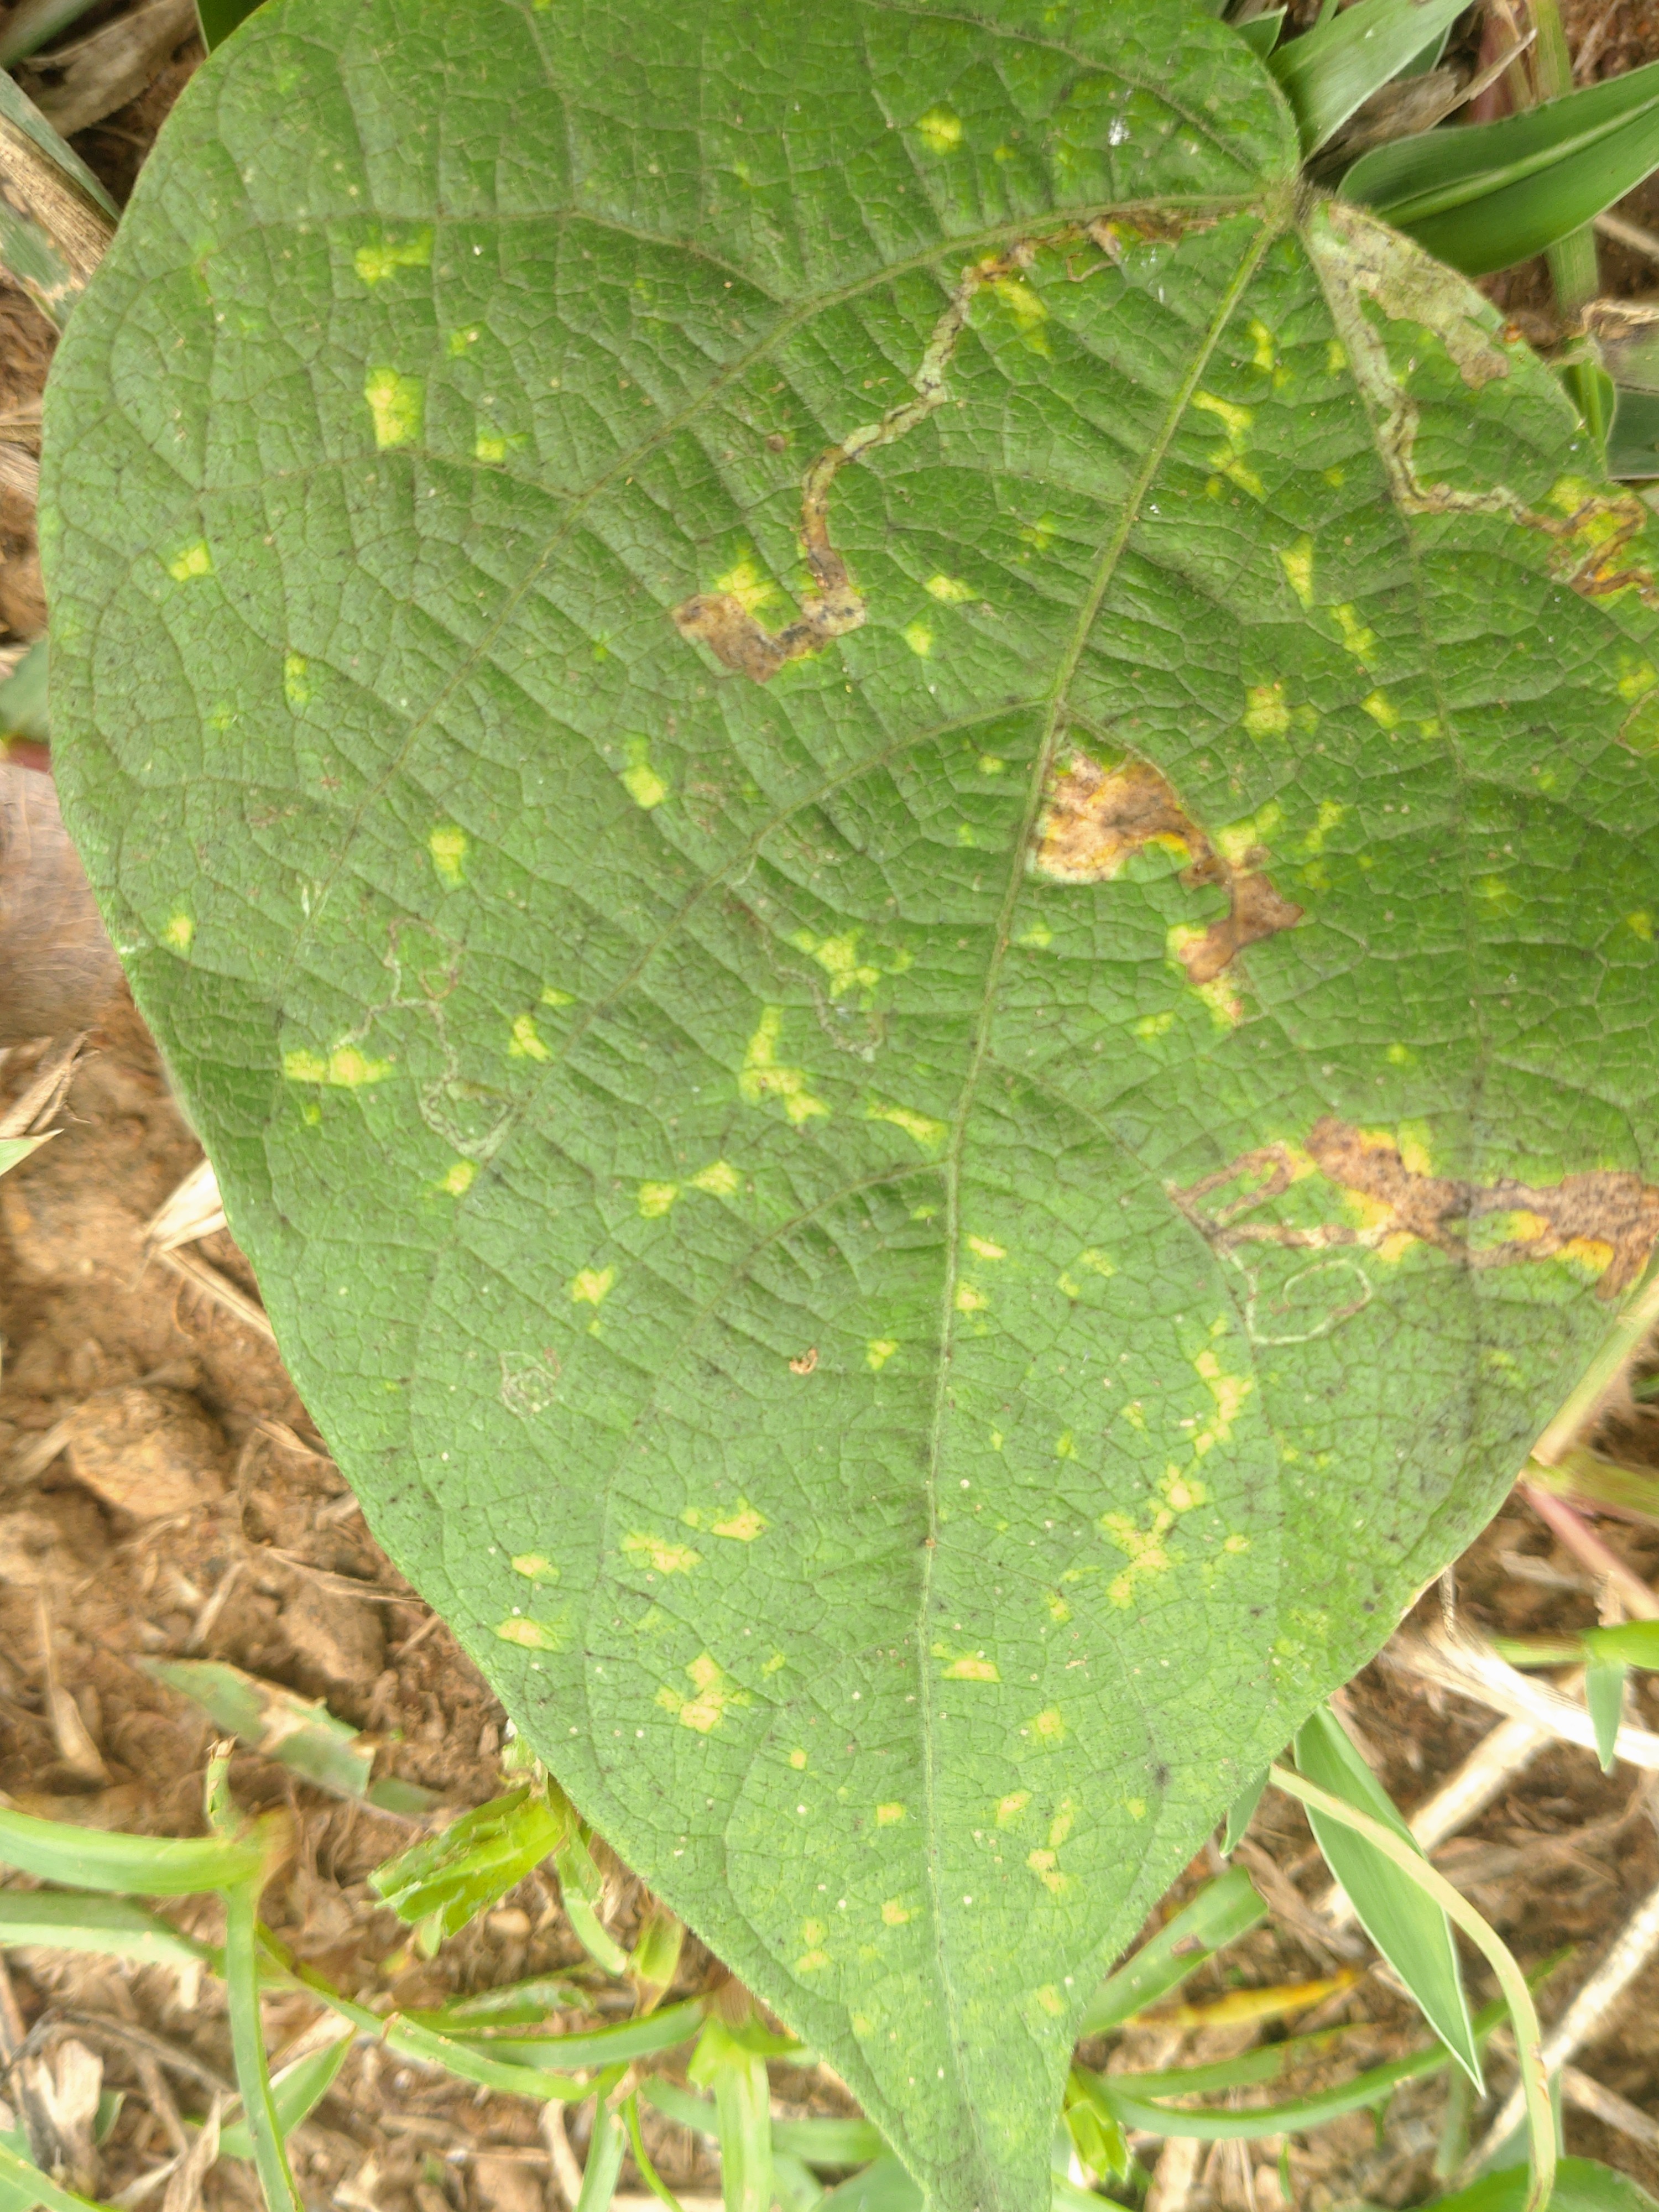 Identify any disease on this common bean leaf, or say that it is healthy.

rust
